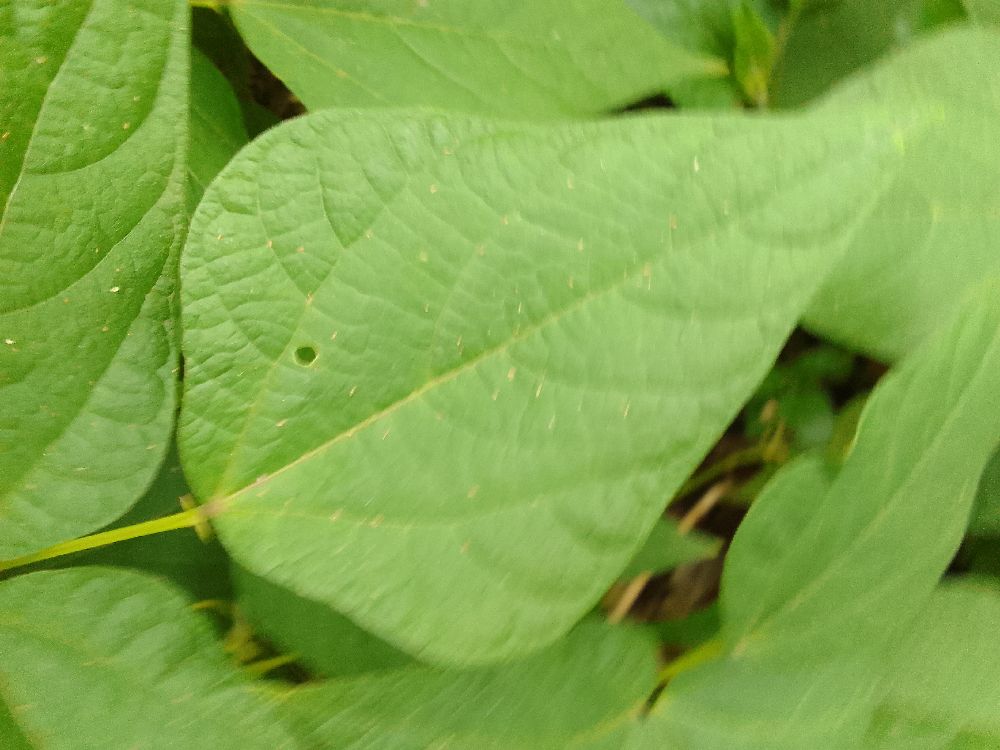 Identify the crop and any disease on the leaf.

common bean, healthy
